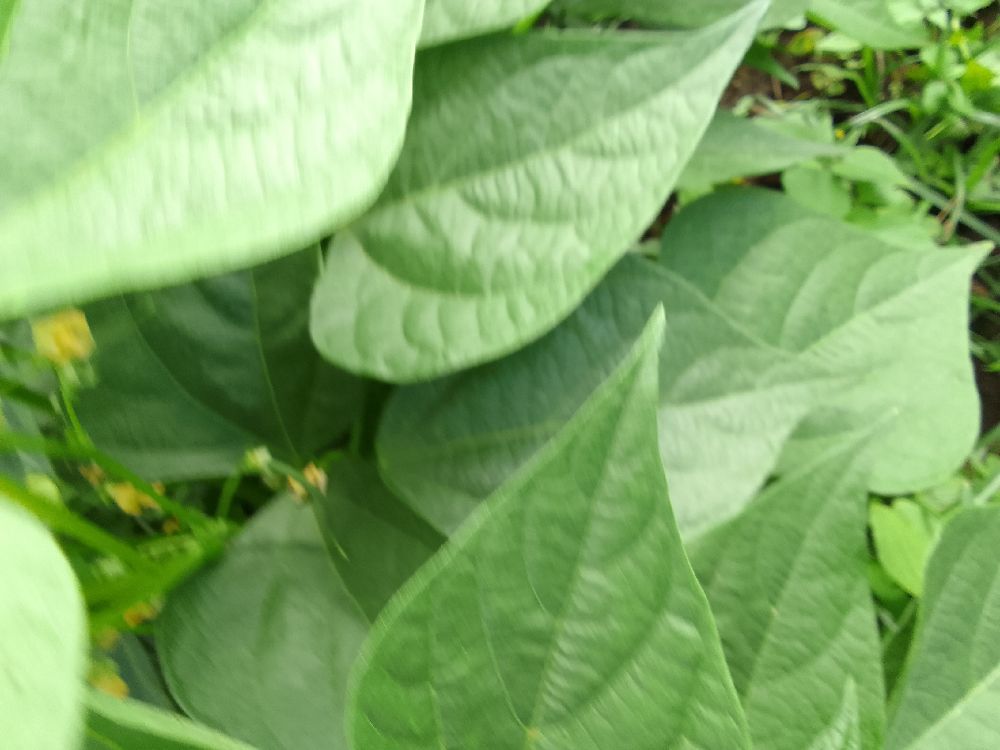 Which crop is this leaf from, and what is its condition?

common bean, healthy
